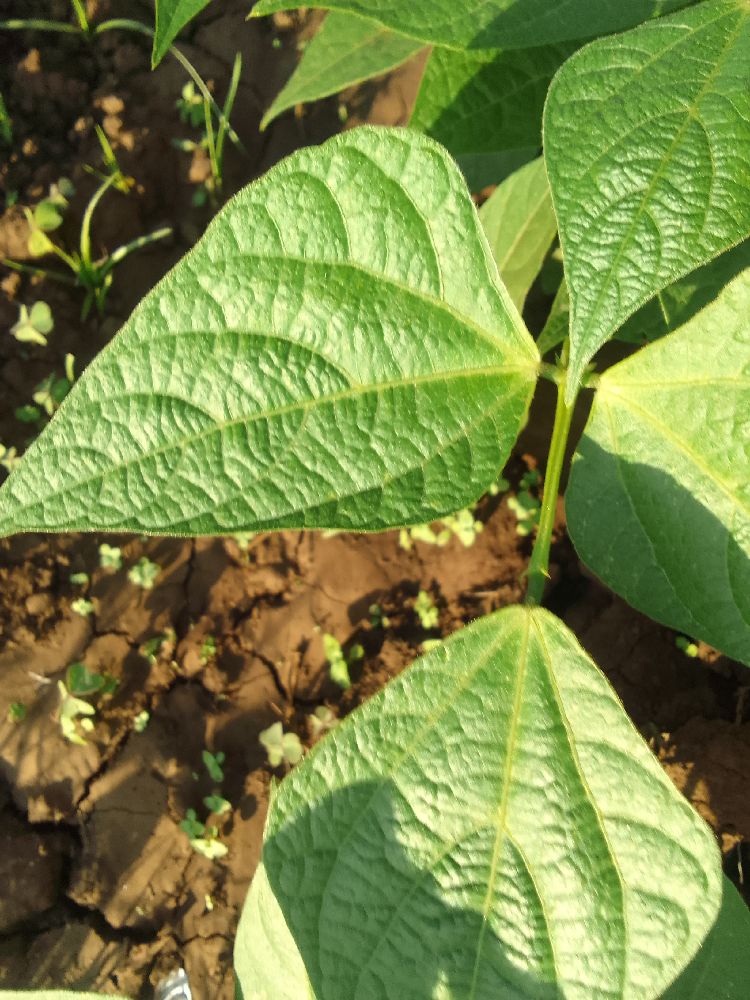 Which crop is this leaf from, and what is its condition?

common bean, healthy
